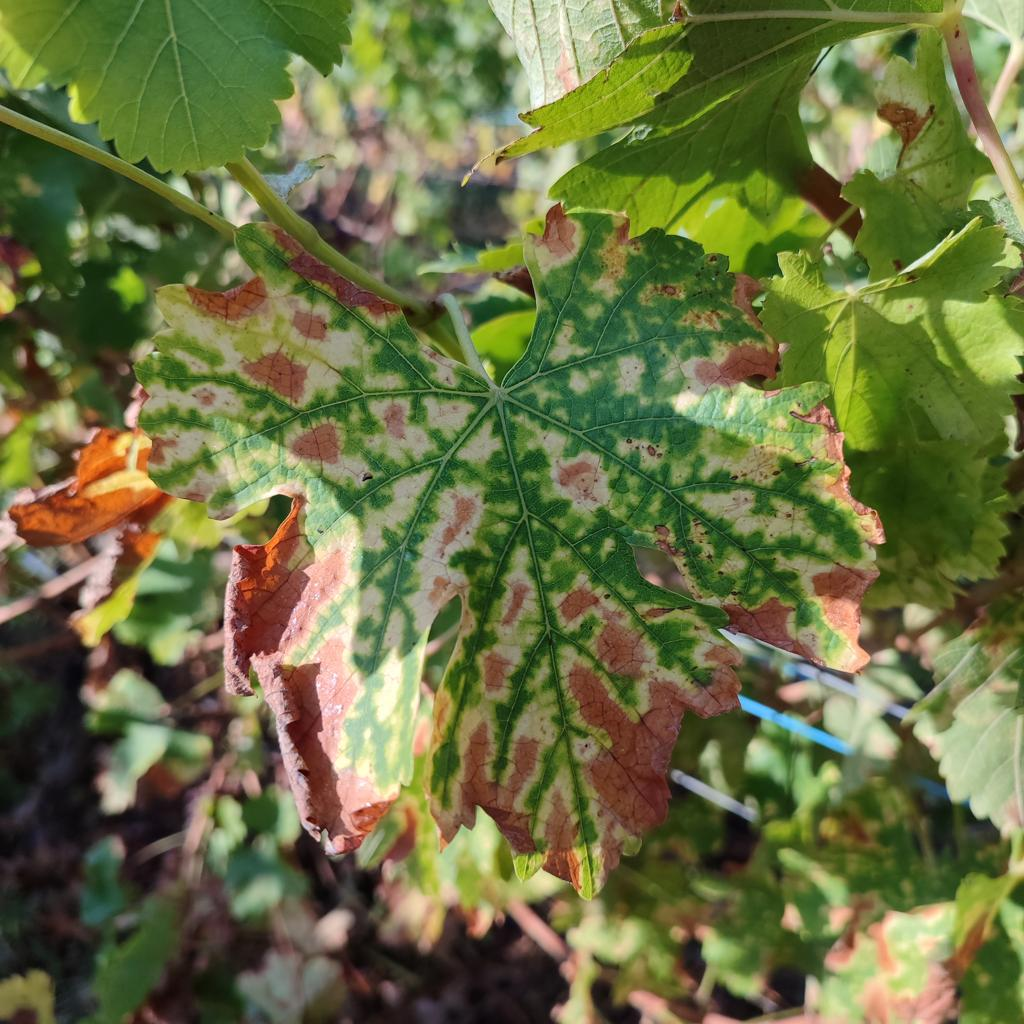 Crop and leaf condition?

grapevine, esca complex
